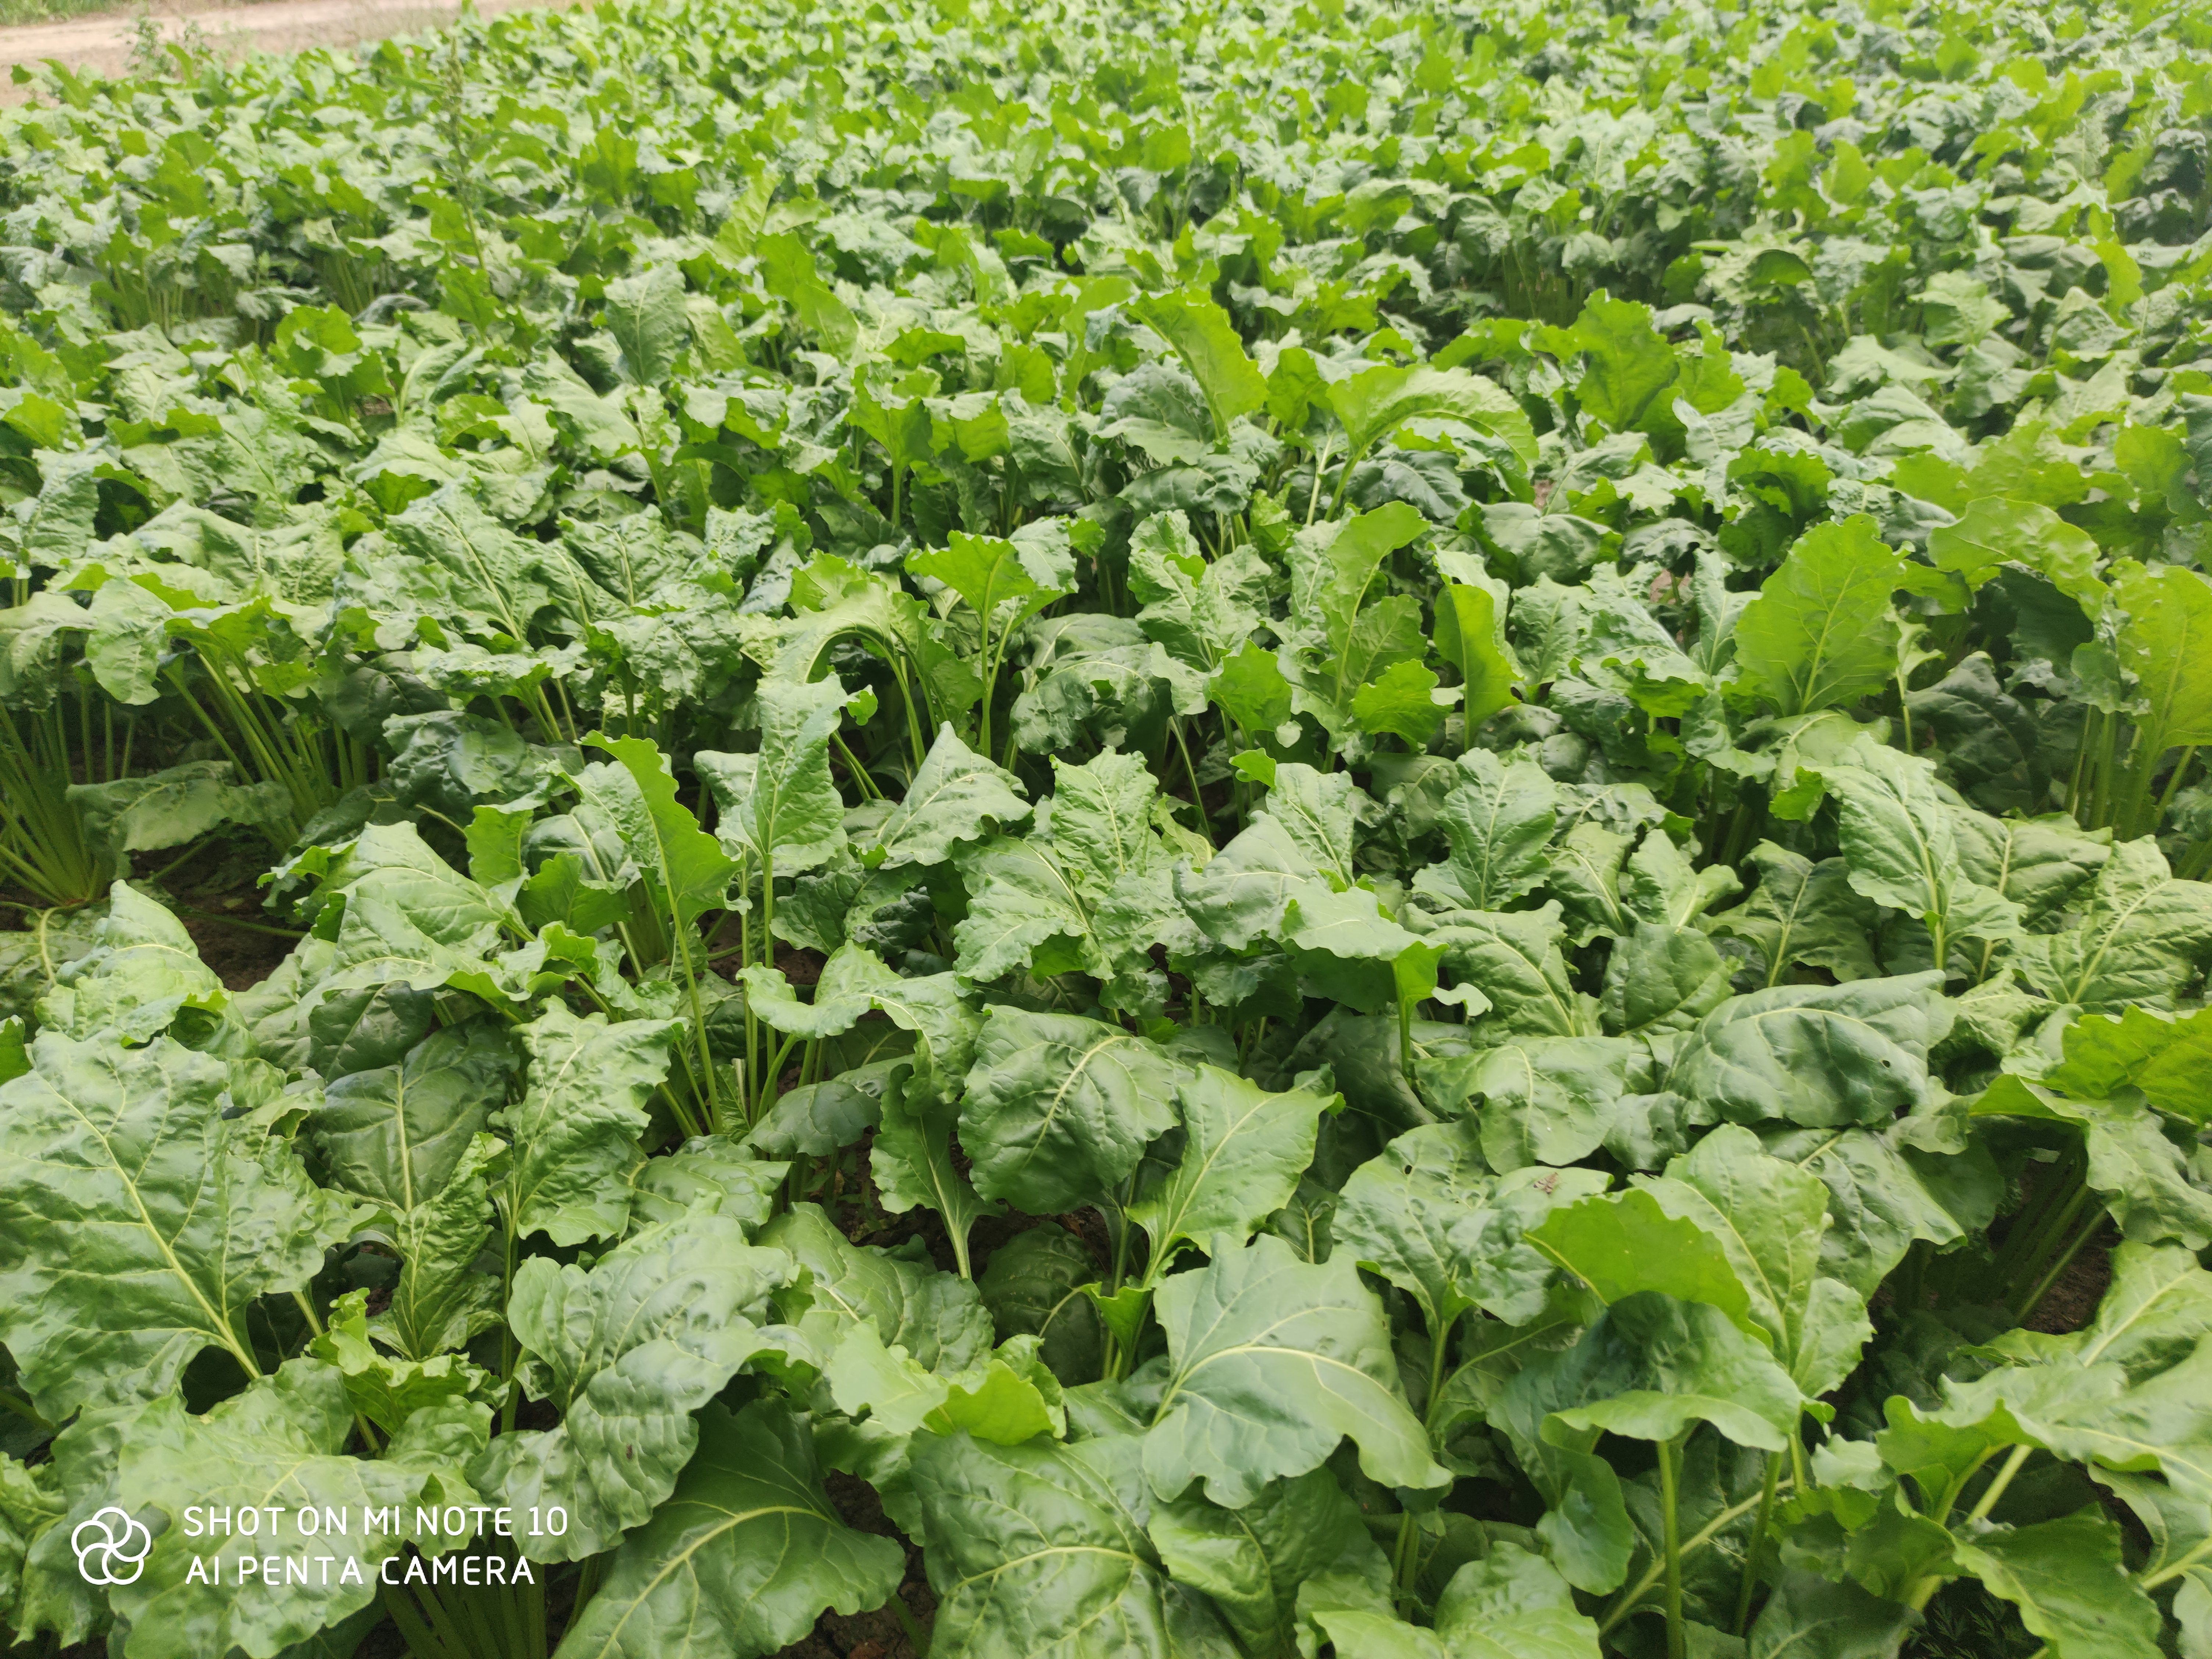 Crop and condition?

beet, unaffected
